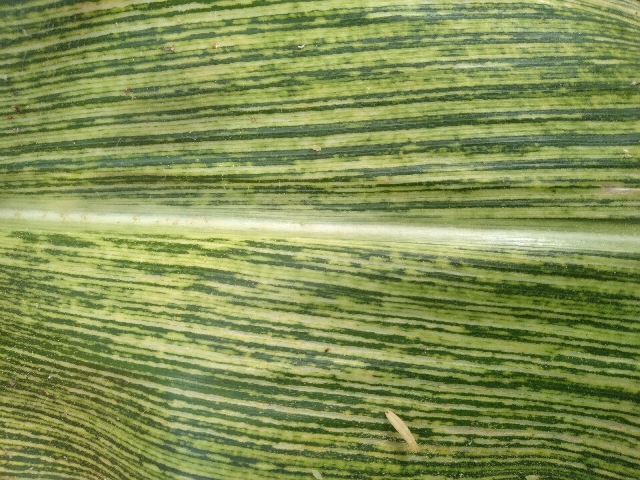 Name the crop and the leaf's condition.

maize, maize streak virus
